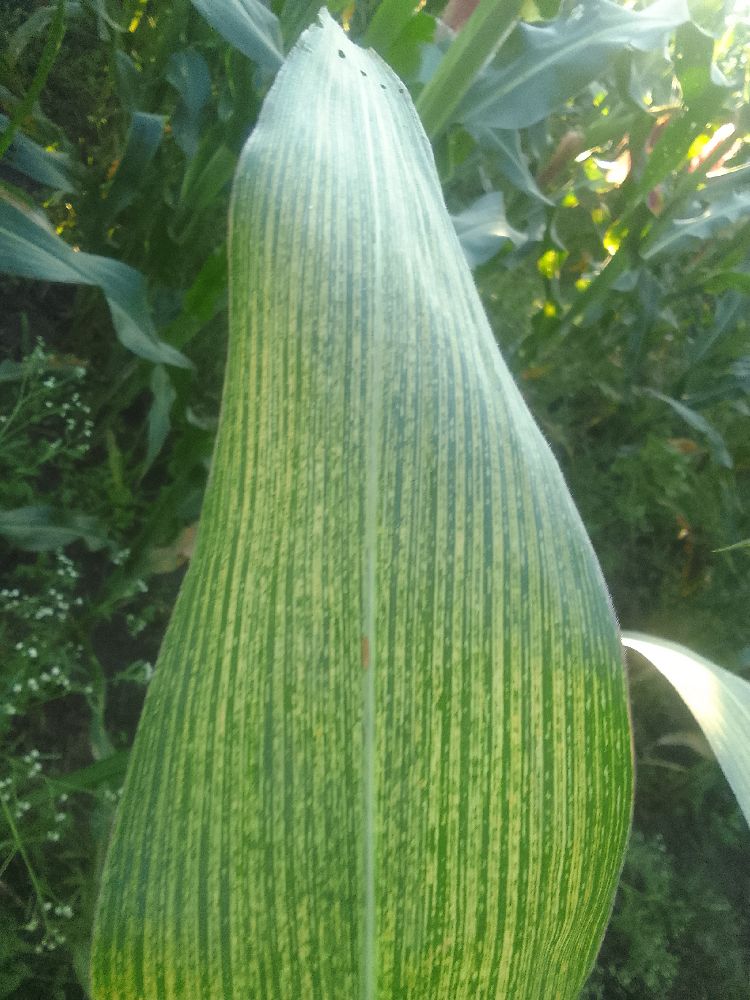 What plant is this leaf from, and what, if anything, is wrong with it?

maize, maize streak virus
